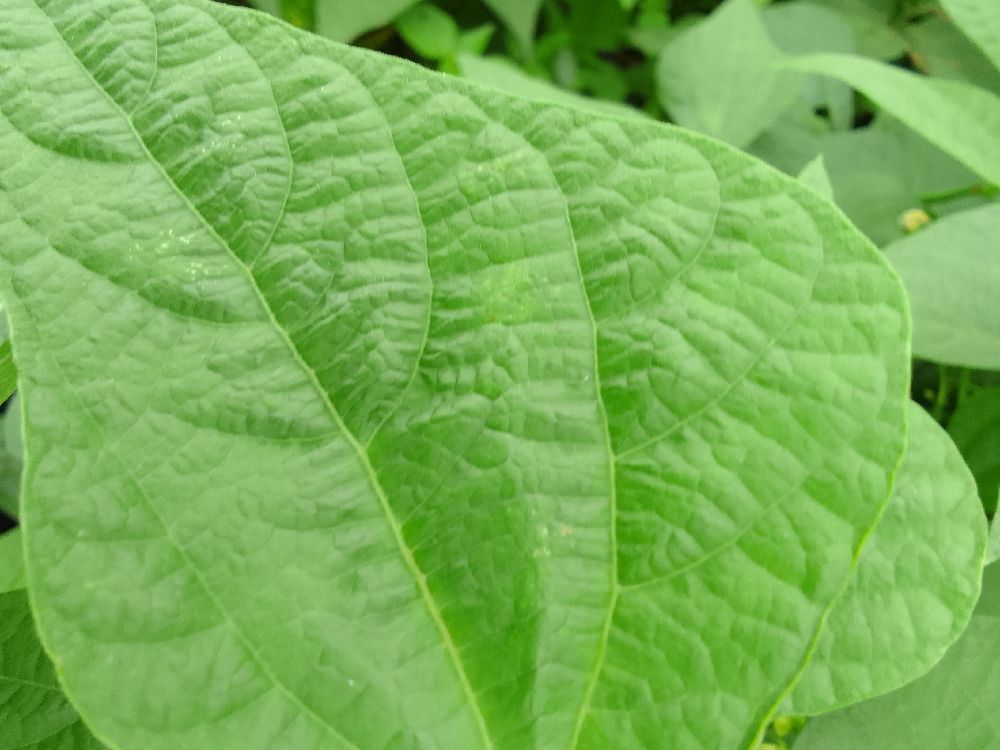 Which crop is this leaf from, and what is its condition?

common bean, healthy
